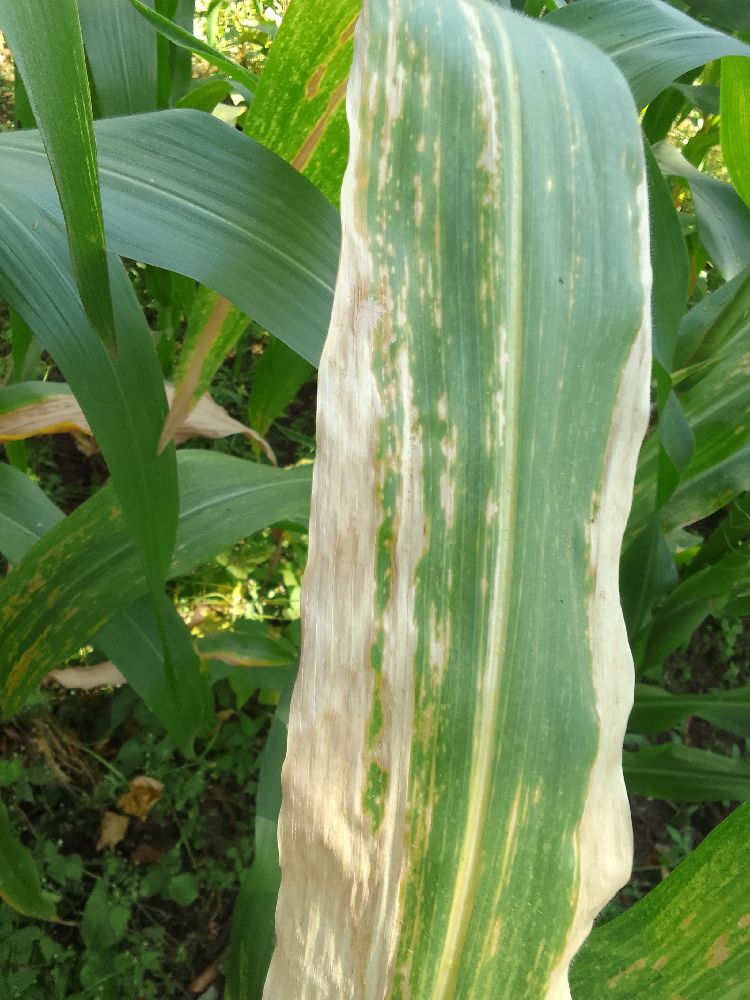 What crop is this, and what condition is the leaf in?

maize, maize lethal necrosis
